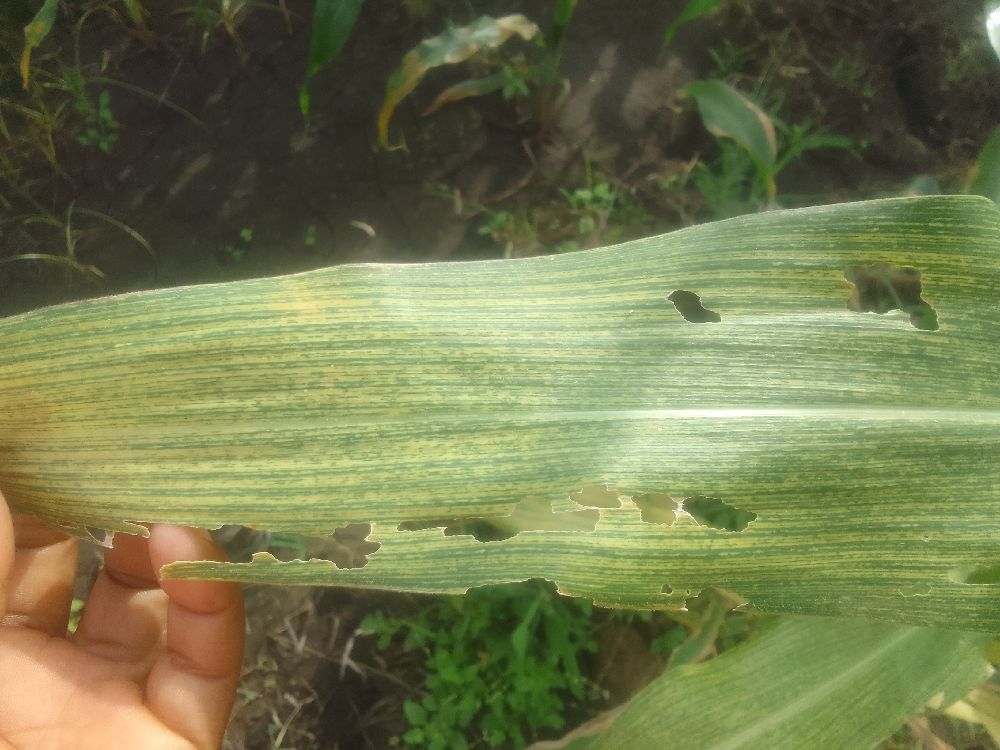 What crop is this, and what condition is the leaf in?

maize, maize streak virus
